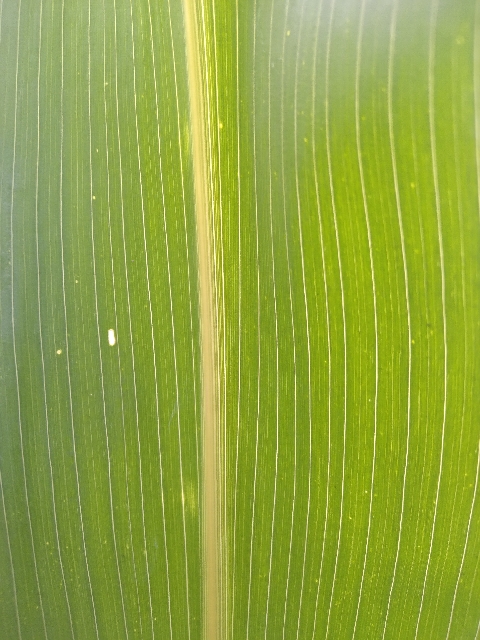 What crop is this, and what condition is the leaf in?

maize, healthy
